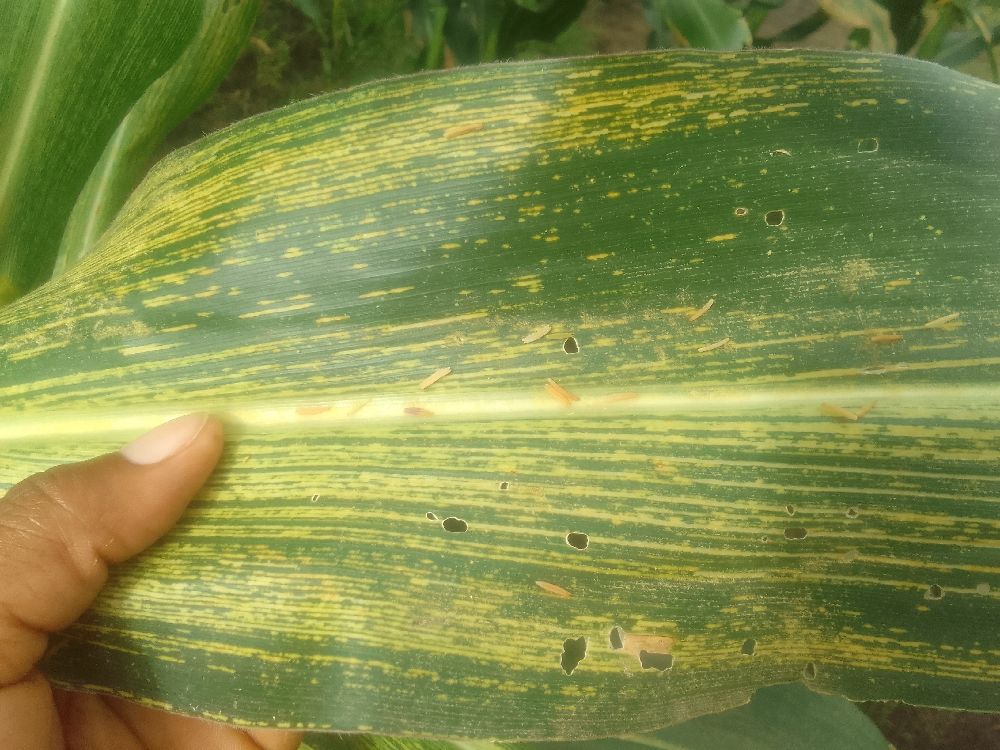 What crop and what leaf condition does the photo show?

maize, maize streak virus
